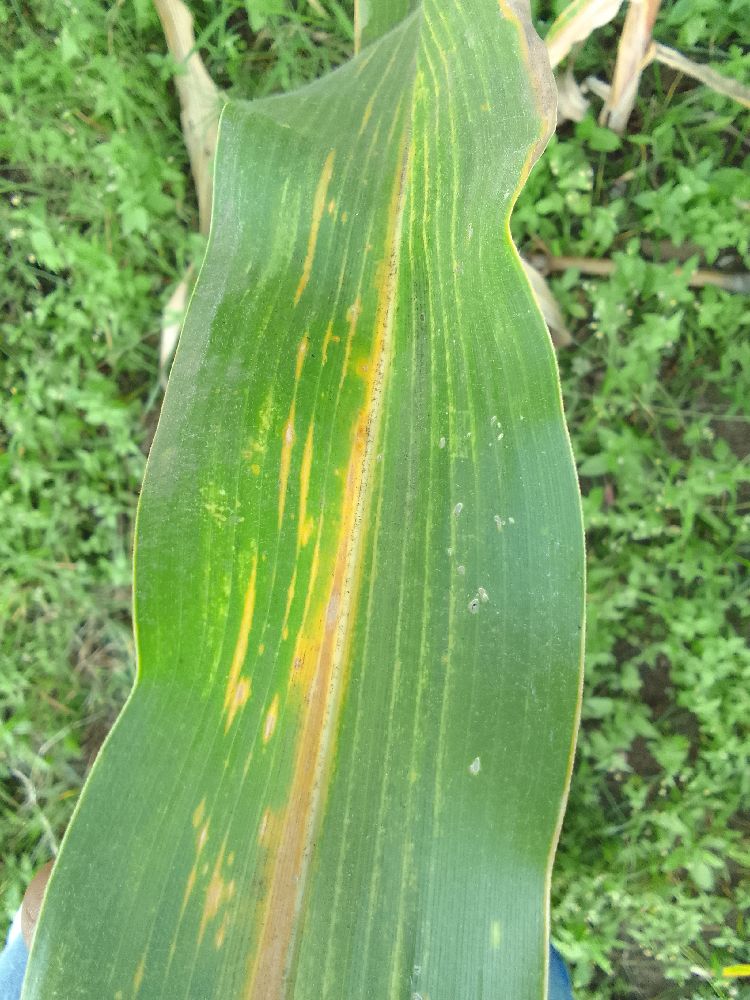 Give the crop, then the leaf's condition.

maize, maize lethal necrosis
